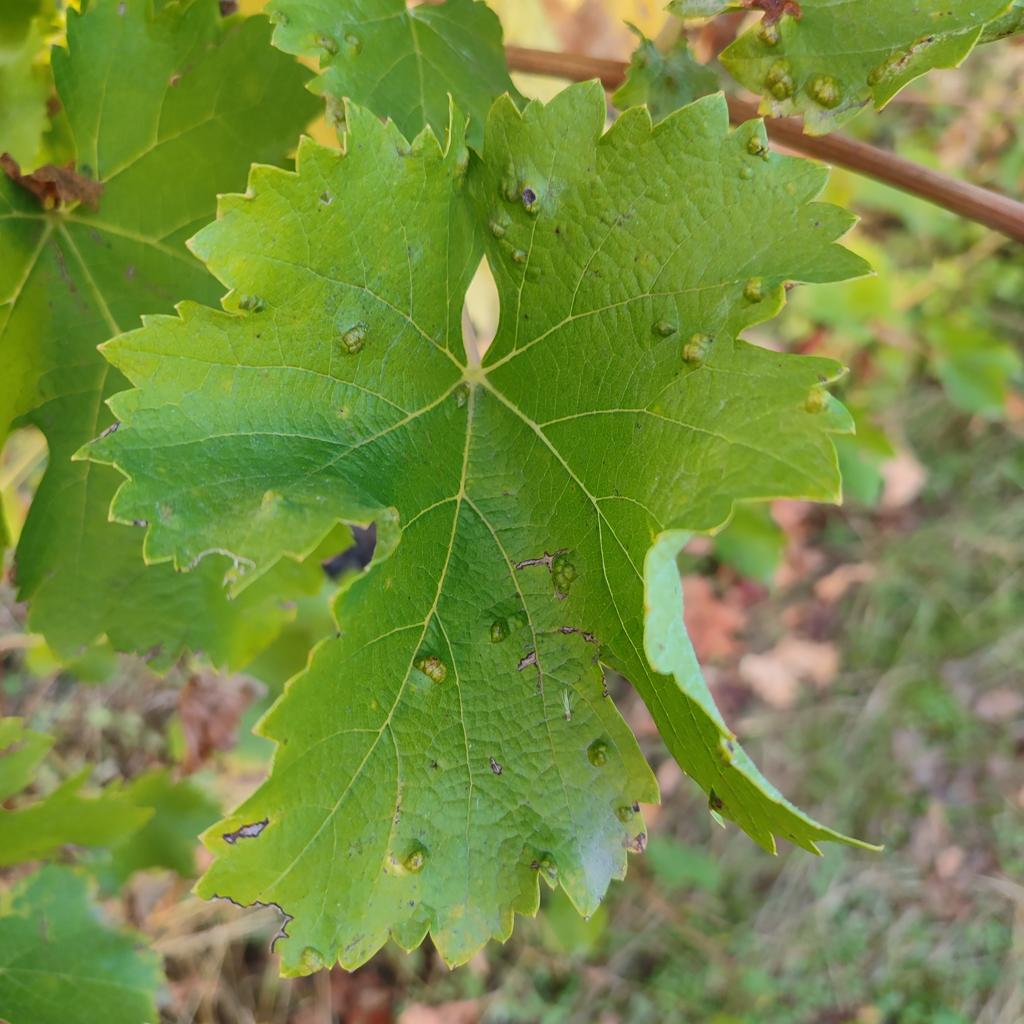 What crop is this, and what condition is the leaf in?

grapevine, erineum mite
